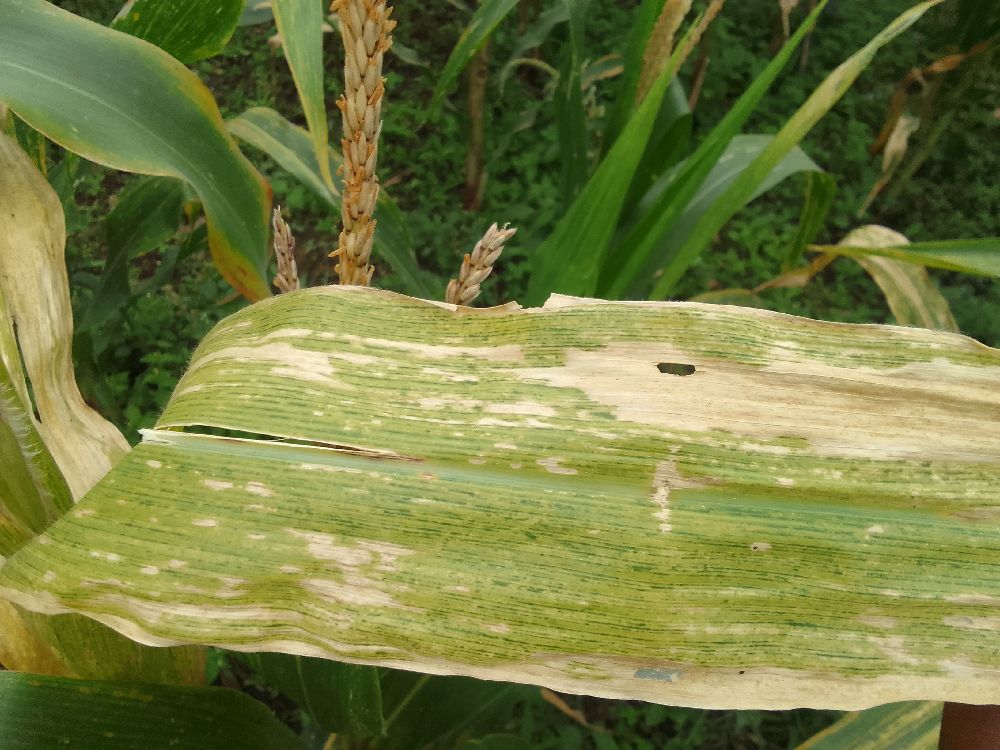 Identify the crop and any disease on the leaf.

maize, maize lethal necrosis
